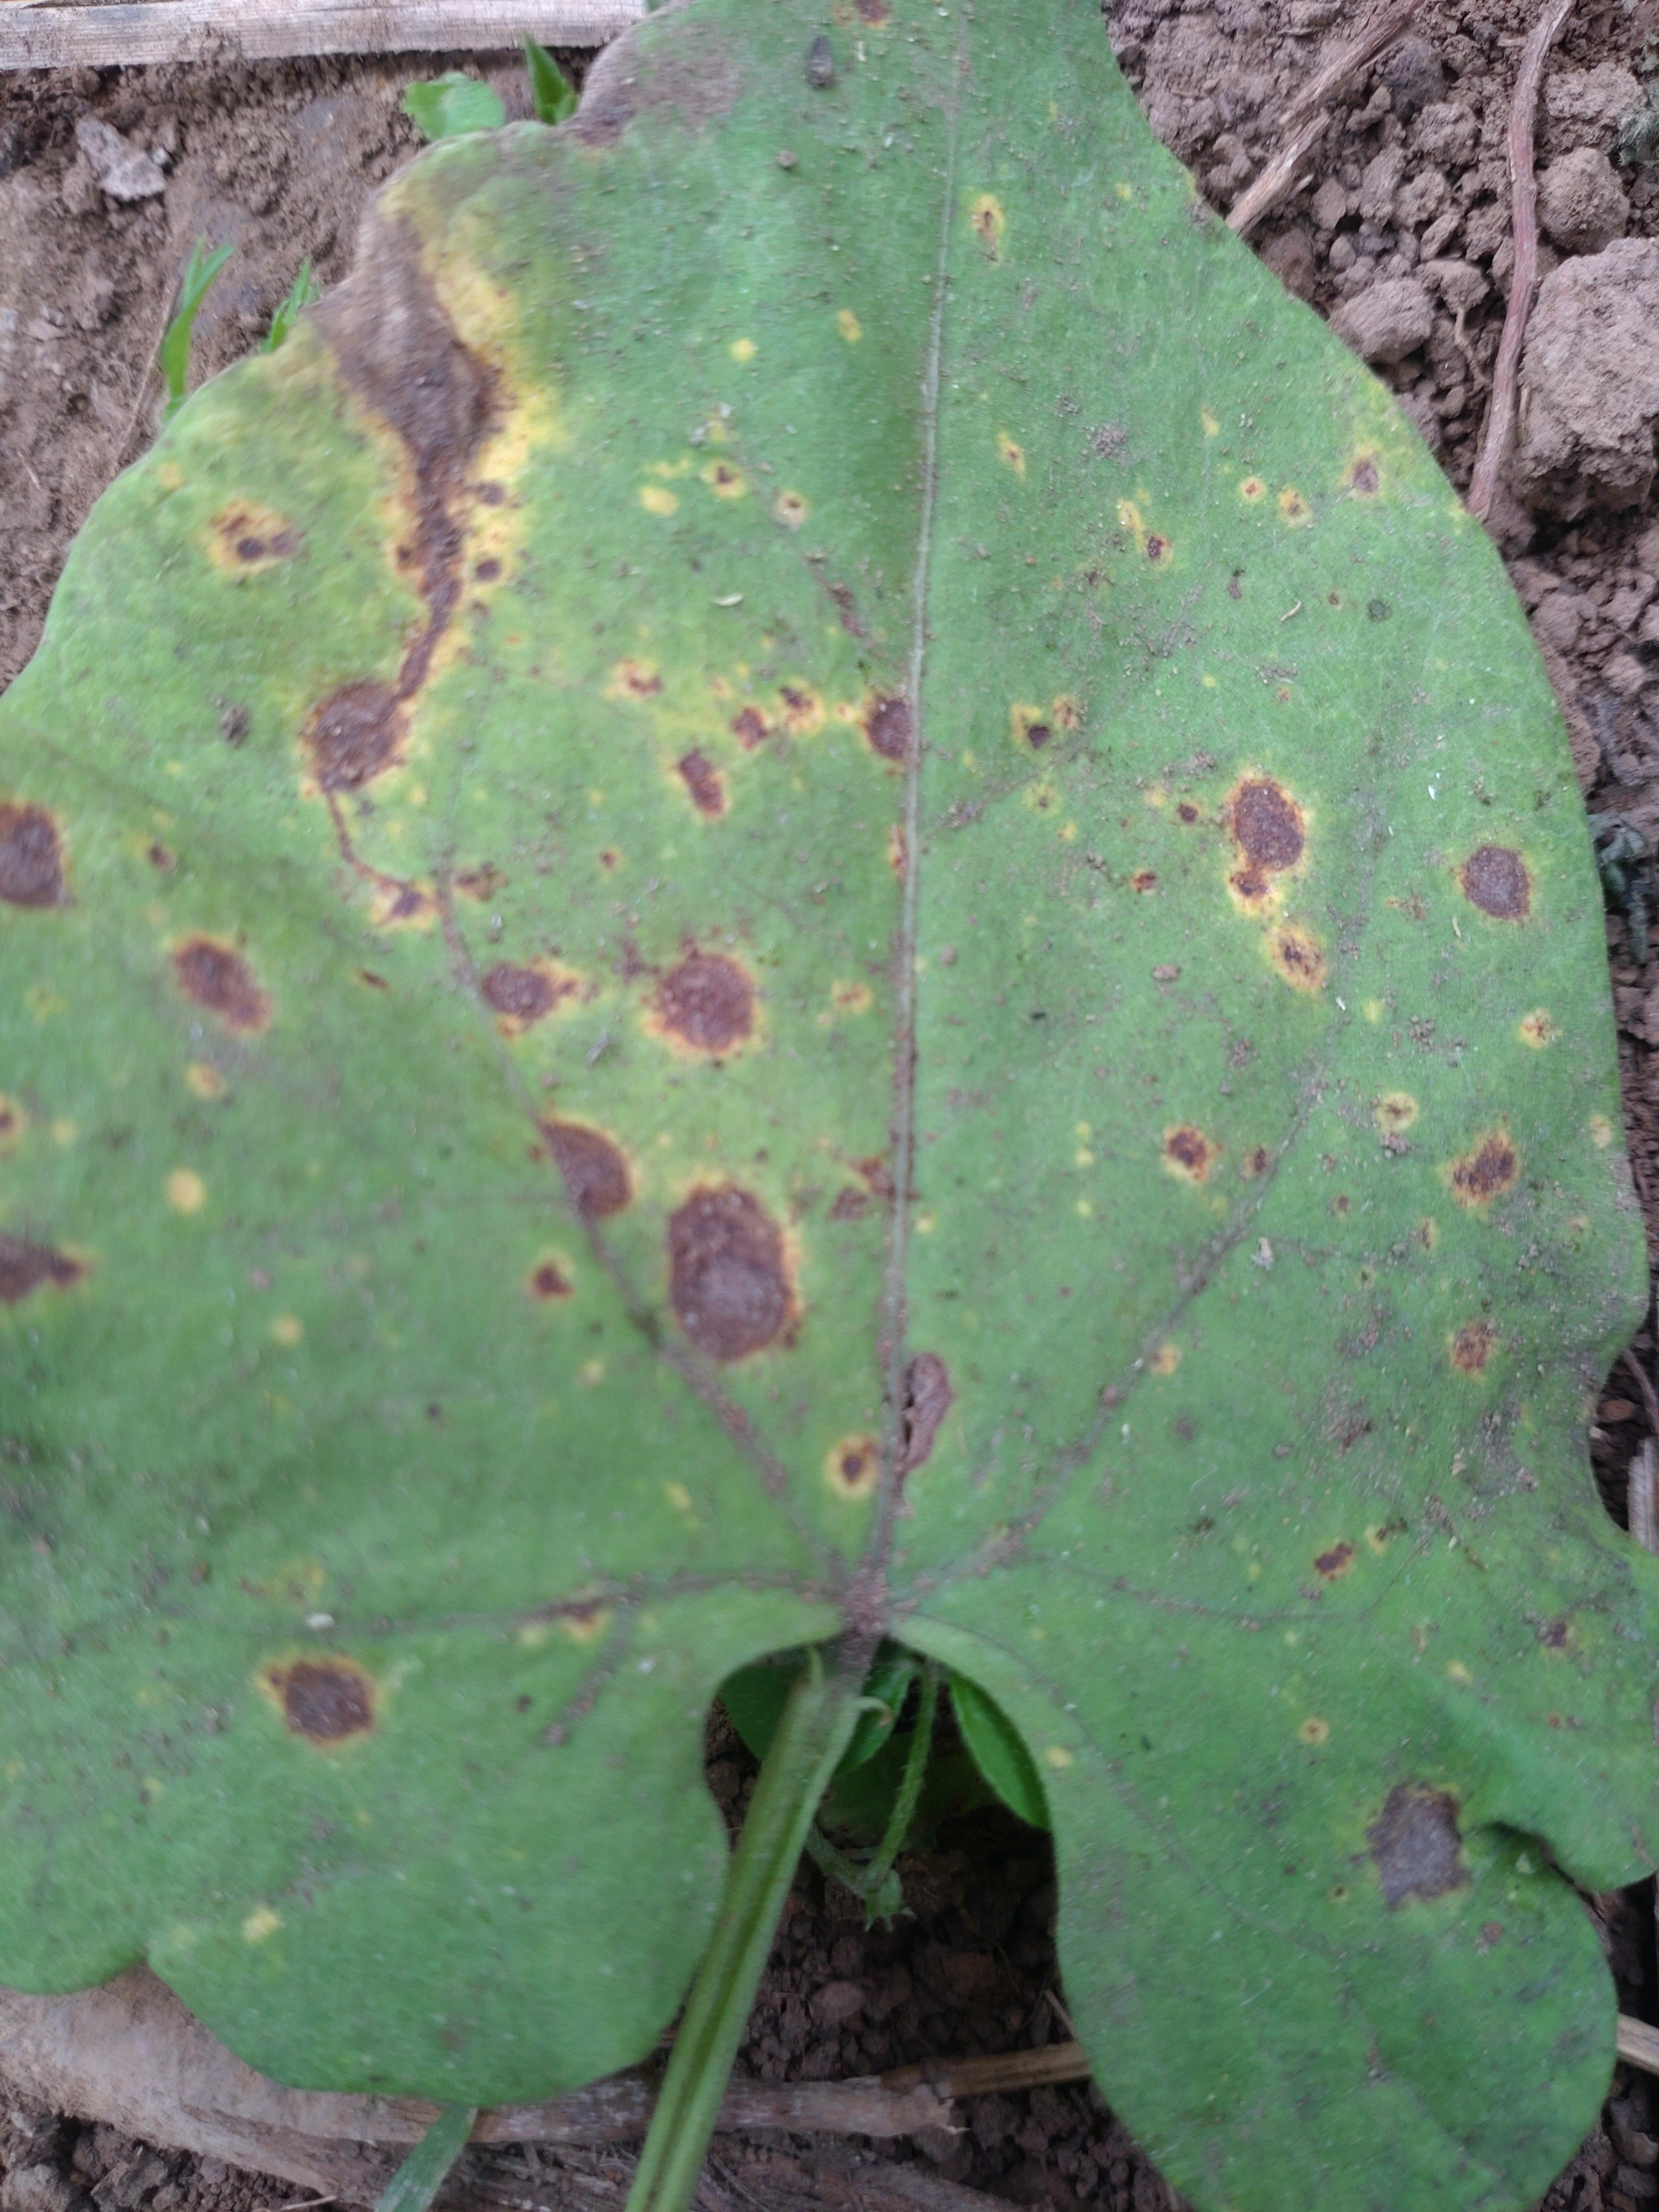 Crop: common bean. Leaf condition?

rust
